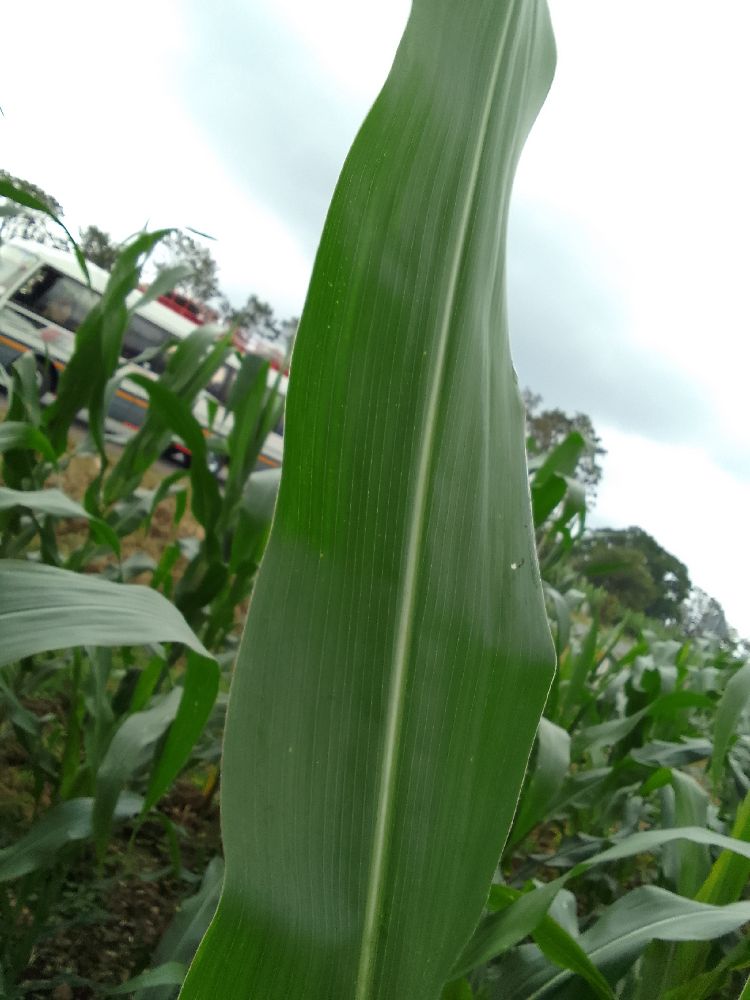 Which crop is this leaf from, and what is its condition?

maize, healthy
